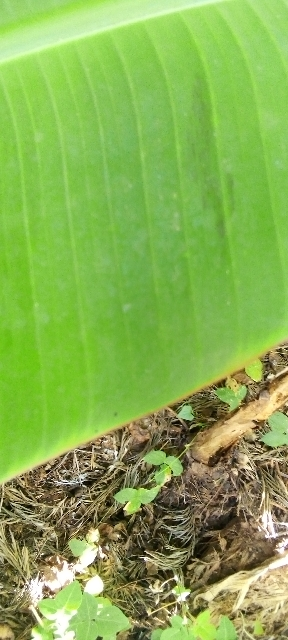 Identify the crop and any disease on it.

banana, healthy
